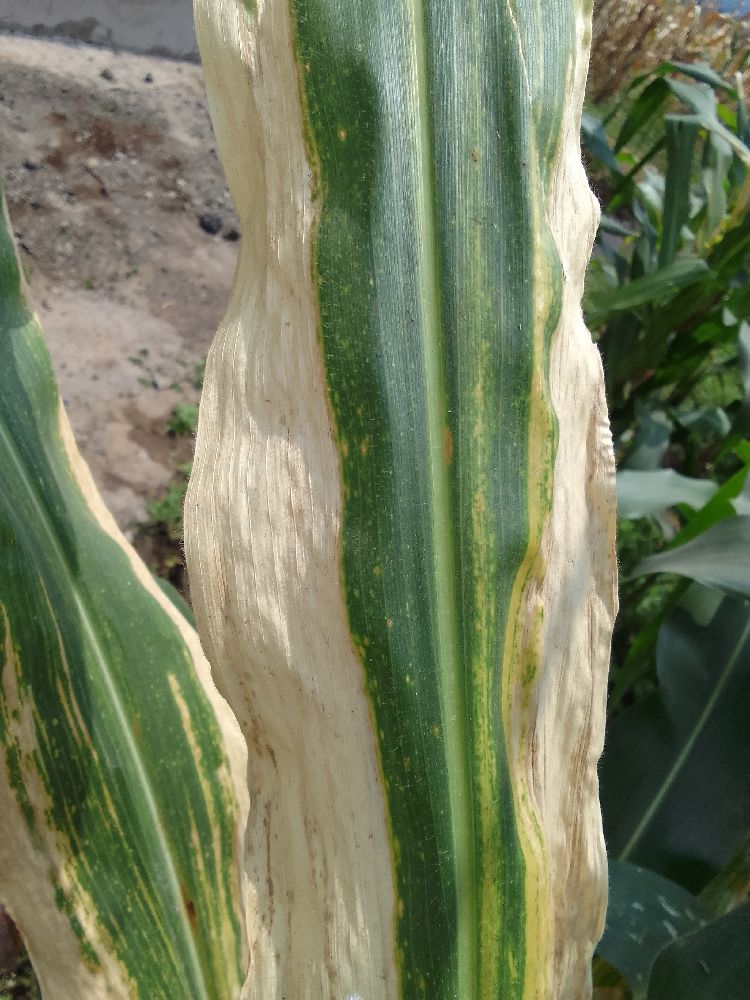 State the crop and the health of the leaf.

maize, maize lethal necrosis
